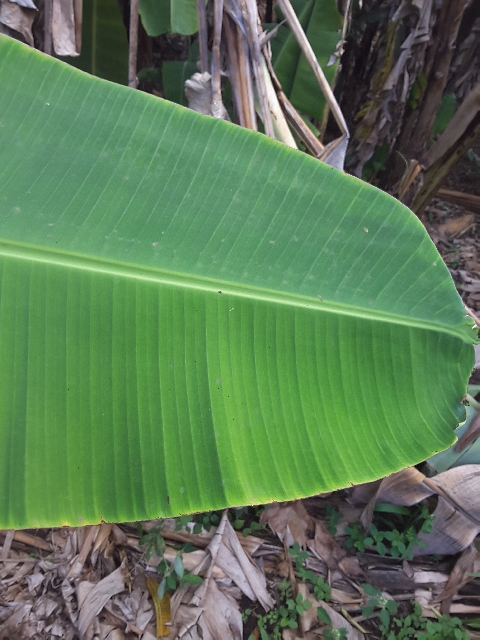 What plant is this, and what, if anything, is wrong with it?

banana, healthy
